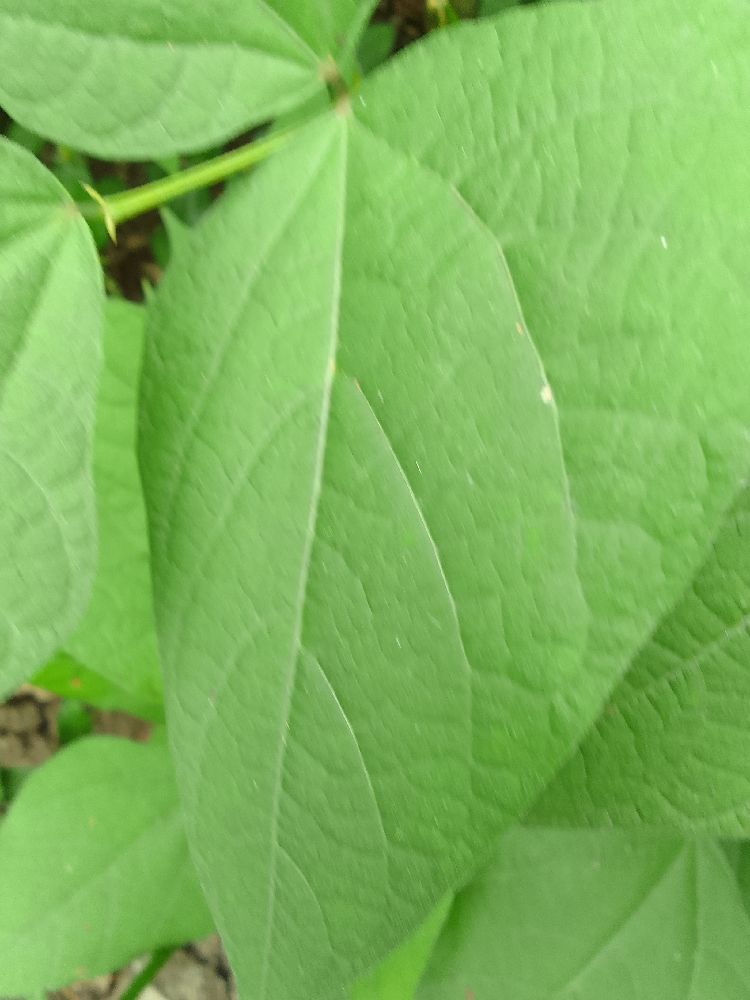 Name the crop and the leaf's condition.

common bean, healthy
